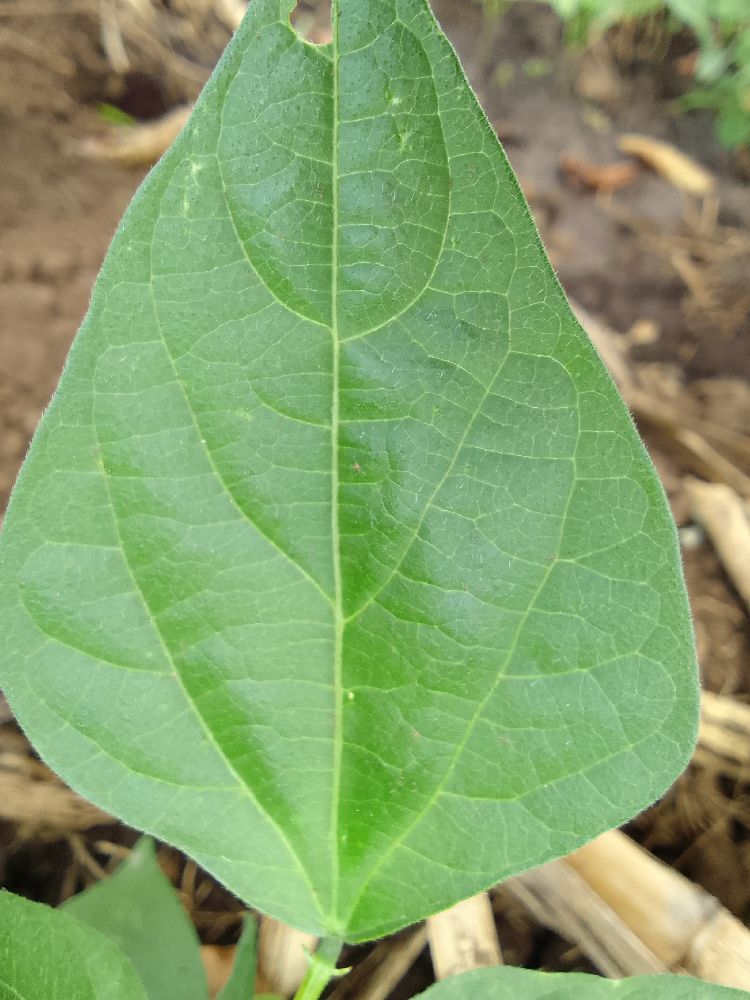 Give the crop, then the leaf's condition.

common bean, healthy
